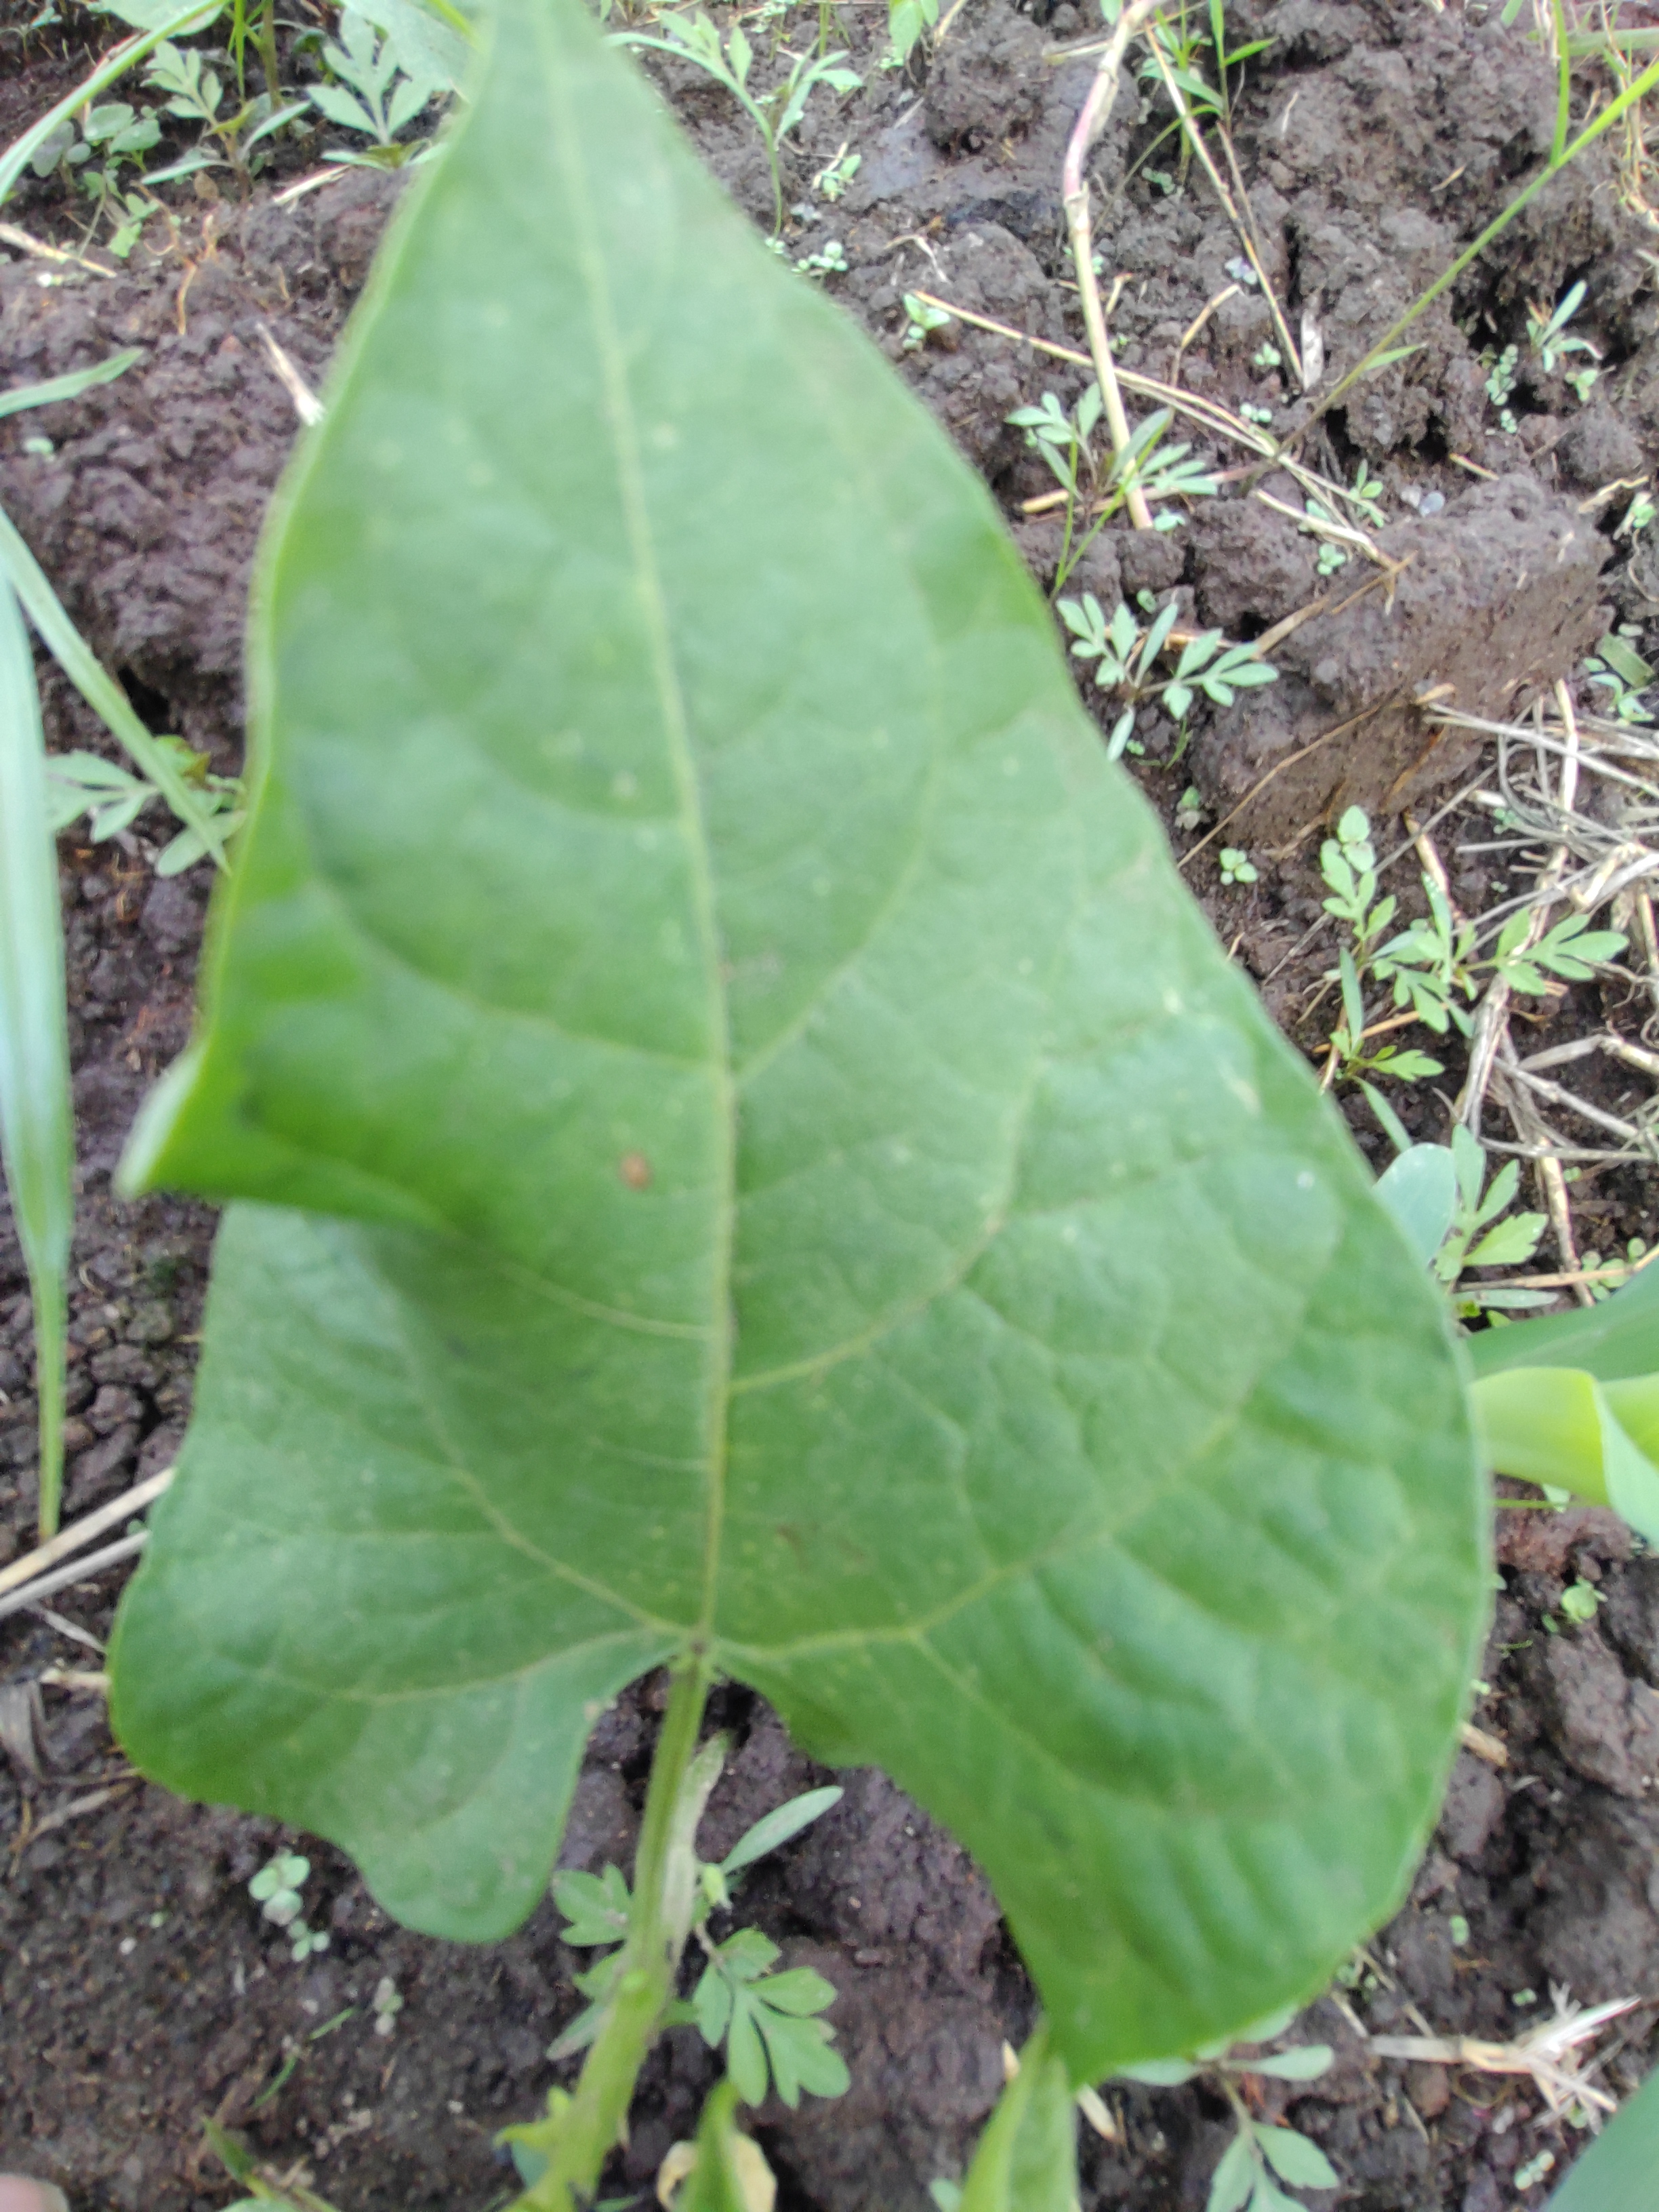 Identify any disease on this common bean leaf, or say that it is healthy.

healthy
